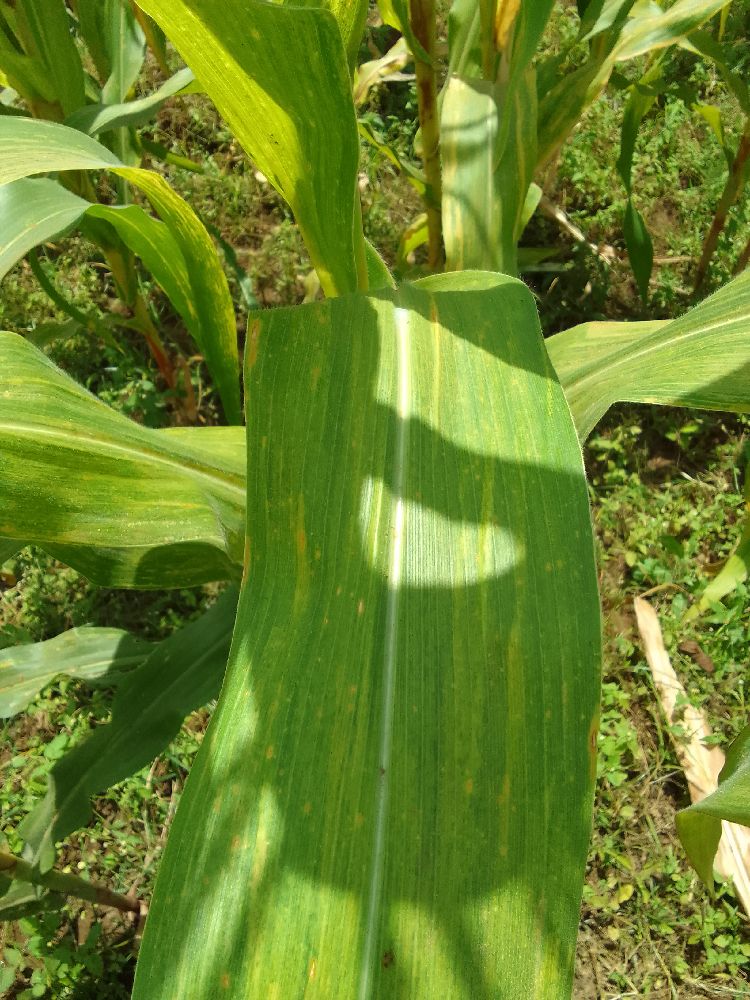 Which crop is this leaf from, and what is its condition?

maize, maize lethal necrosis
